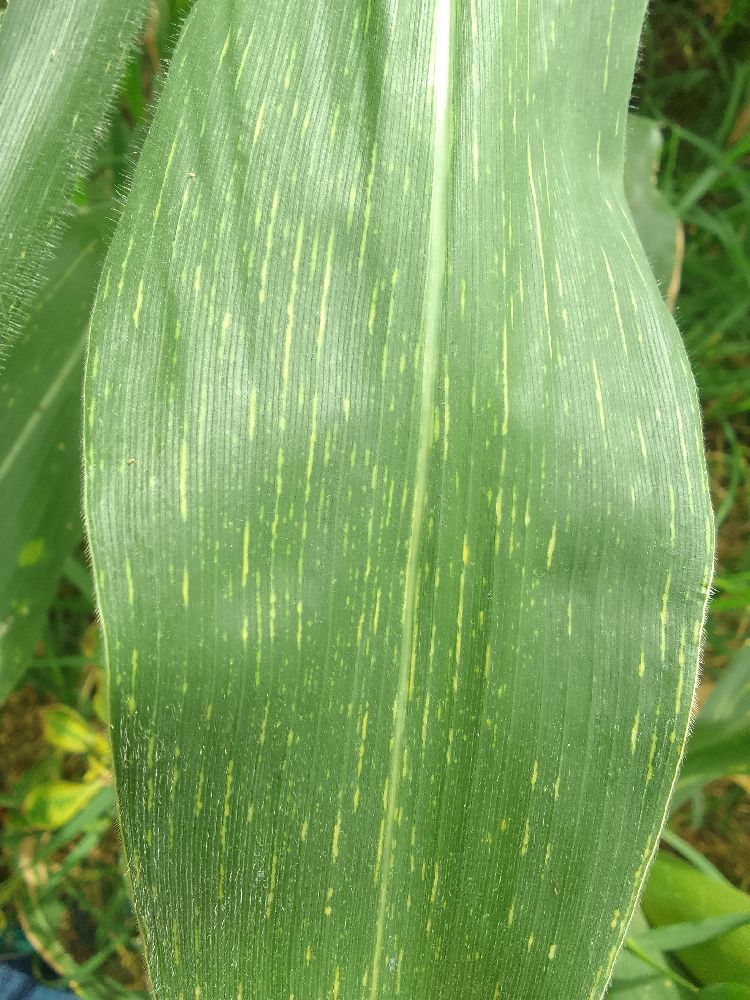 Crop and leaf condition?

maize, maize streak virus
